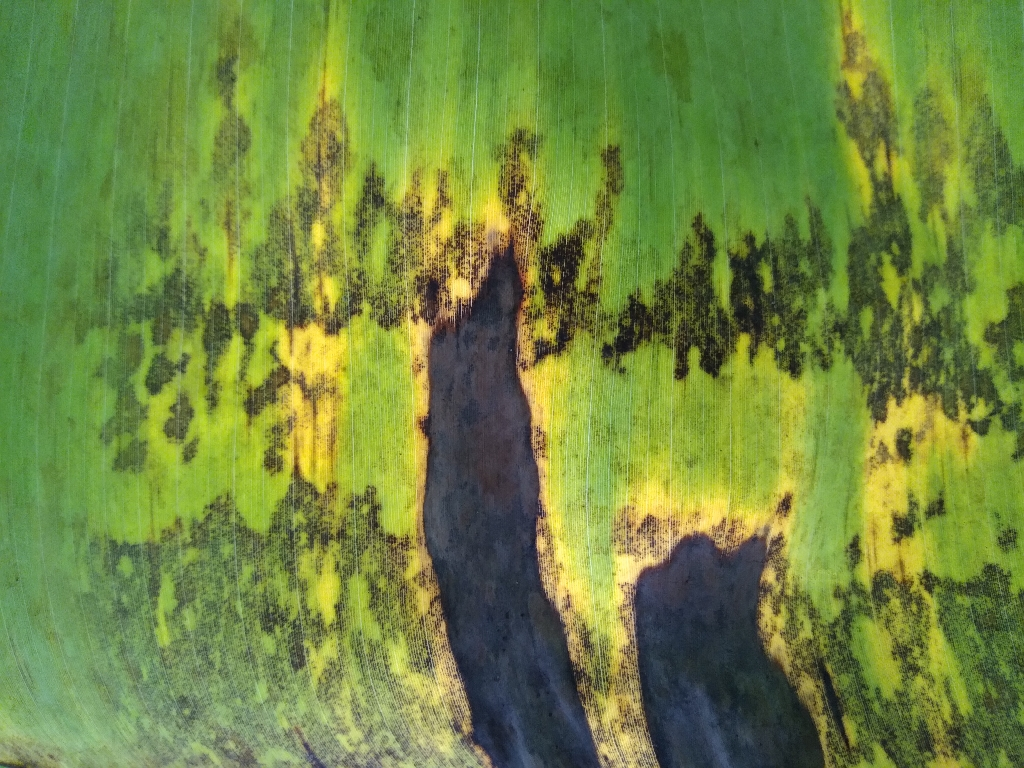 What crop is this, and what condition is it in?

banana, black sigatoka
